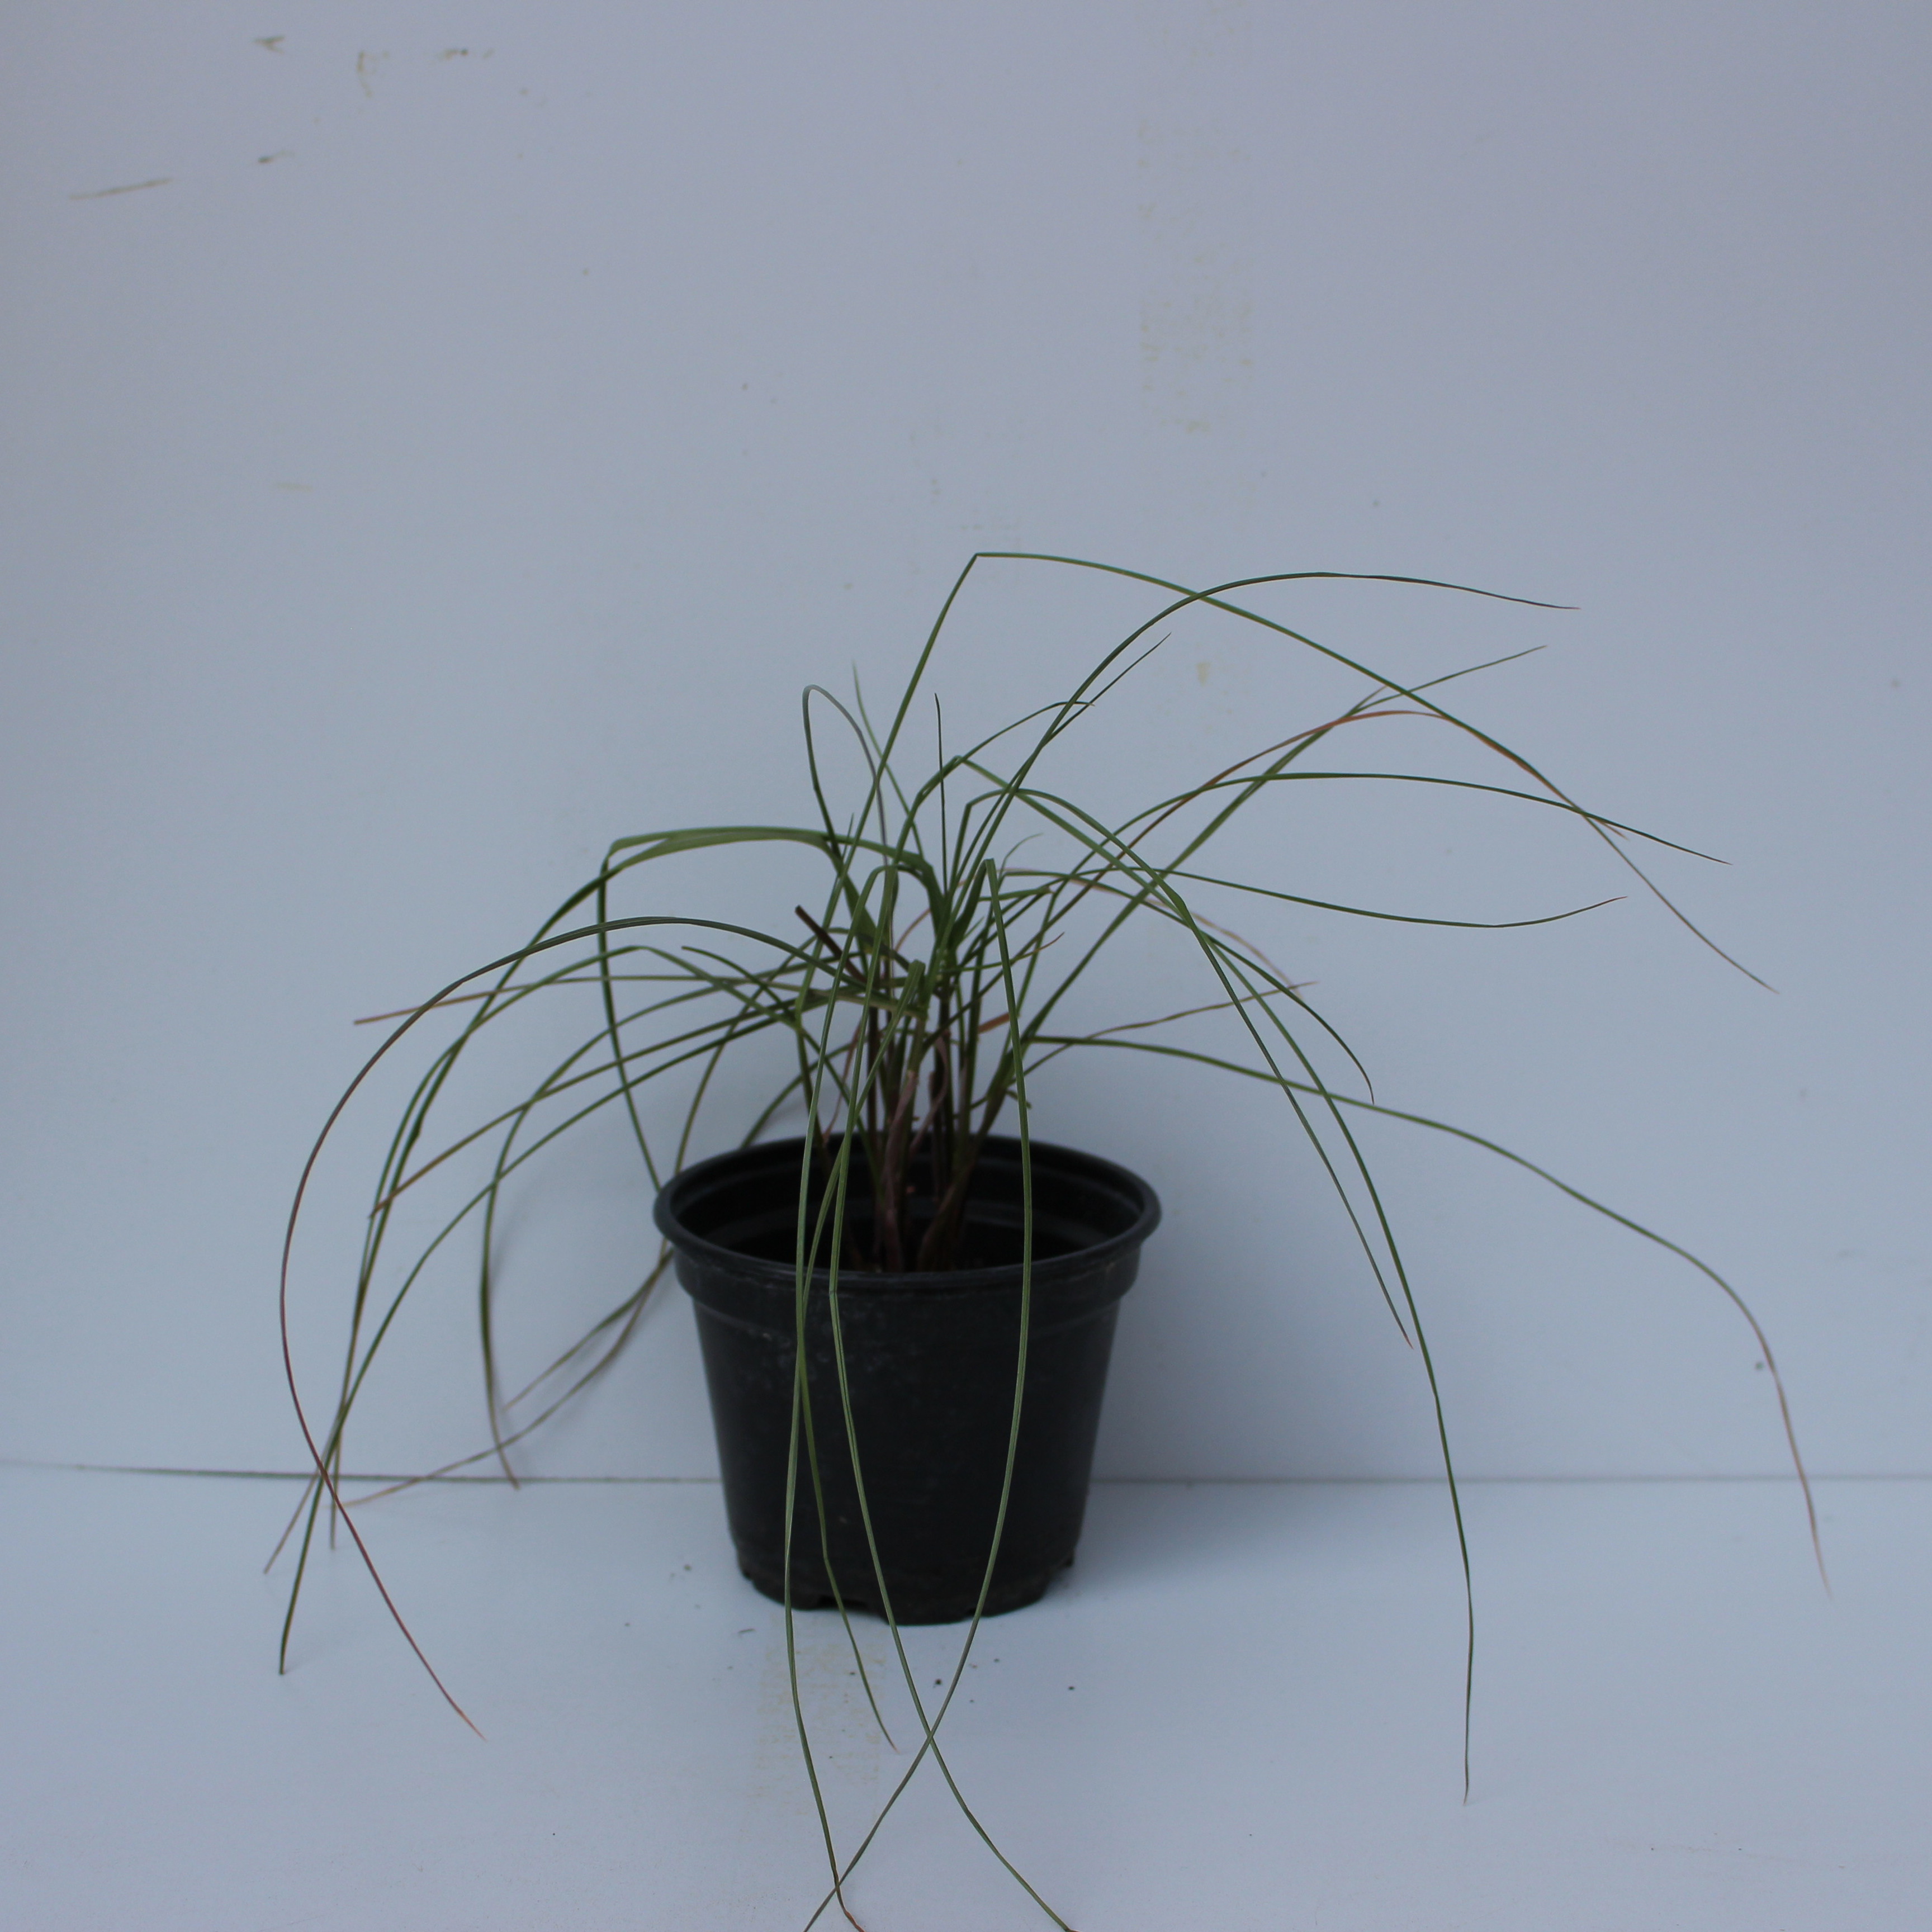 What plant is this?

Lolium multiflorum
